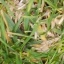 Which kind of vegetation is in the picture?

grass
